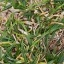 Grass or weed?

grass
